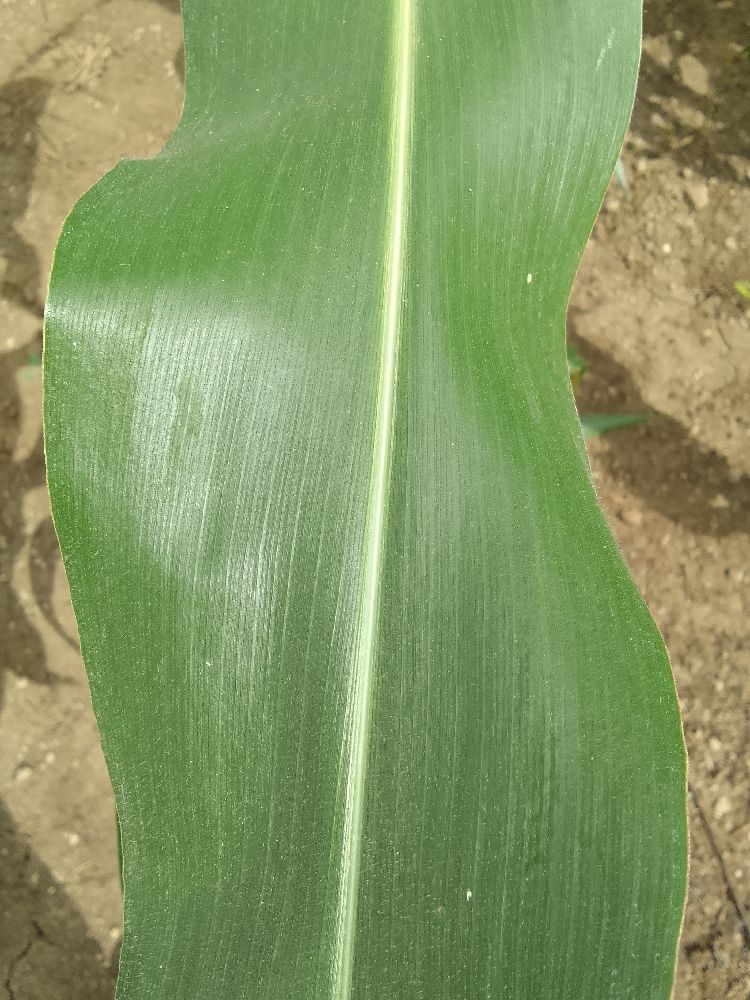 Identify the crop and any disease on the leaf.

maize, healthy
